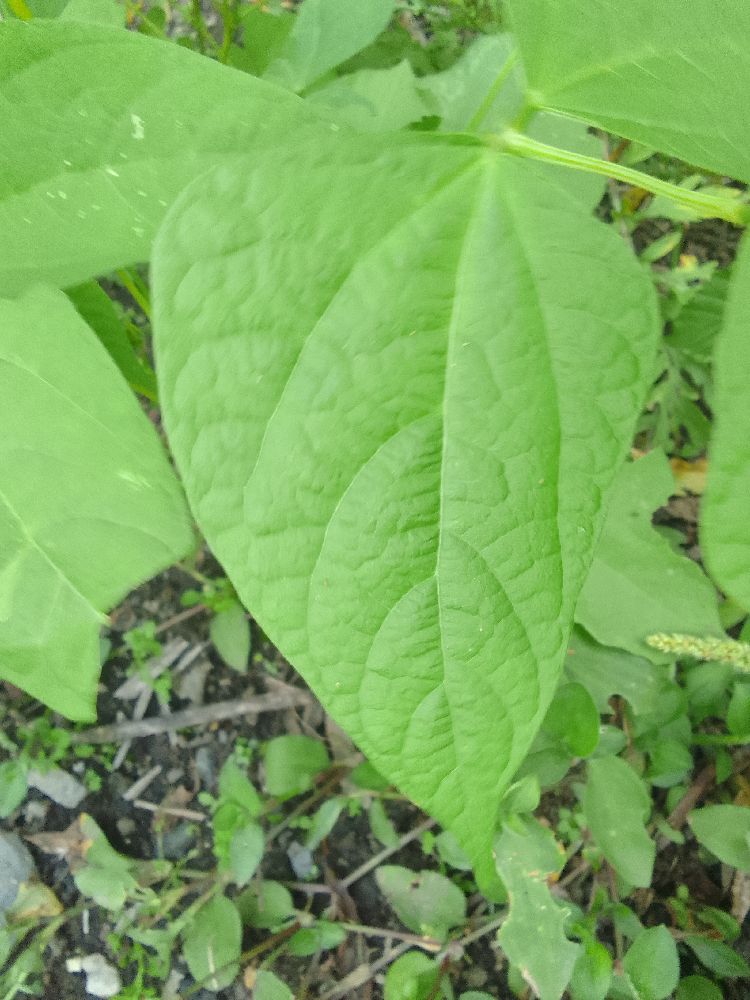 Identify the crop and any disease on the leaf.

common bean, healthy
